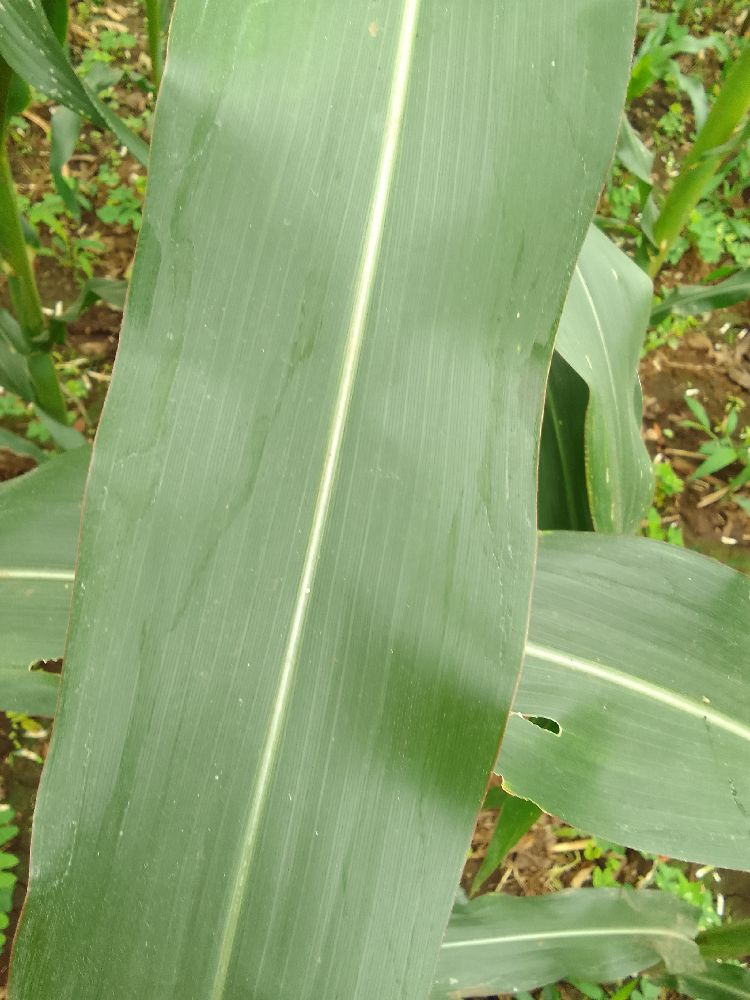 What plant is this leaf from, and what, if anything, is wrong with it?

maize, healthy
